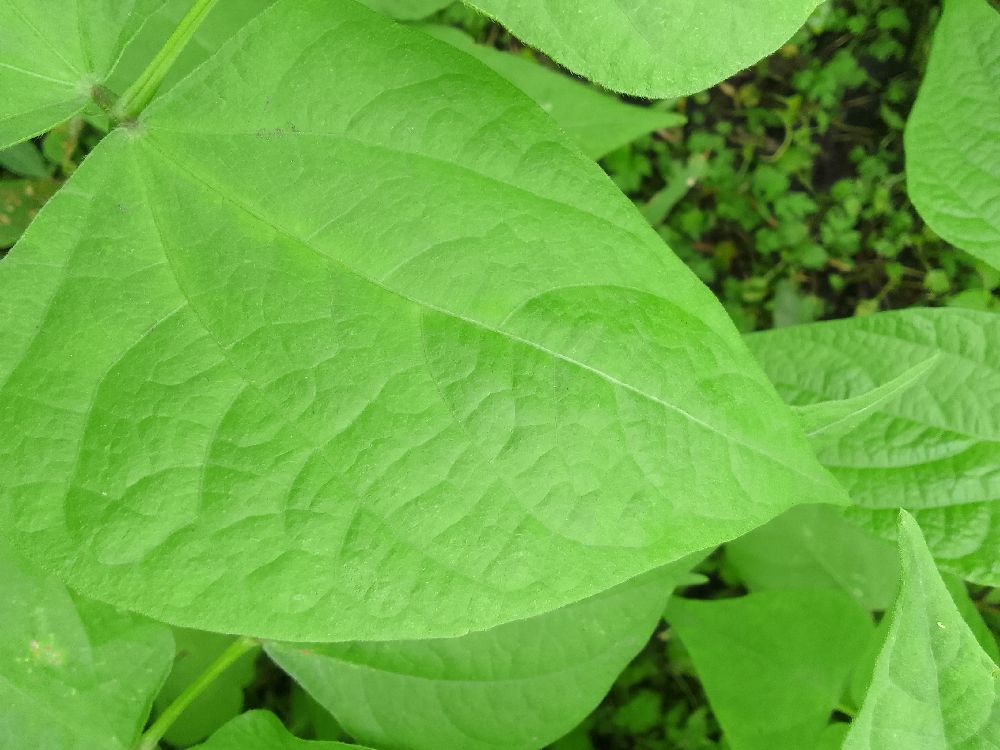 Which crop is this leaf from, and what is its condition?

common bean, healthy
